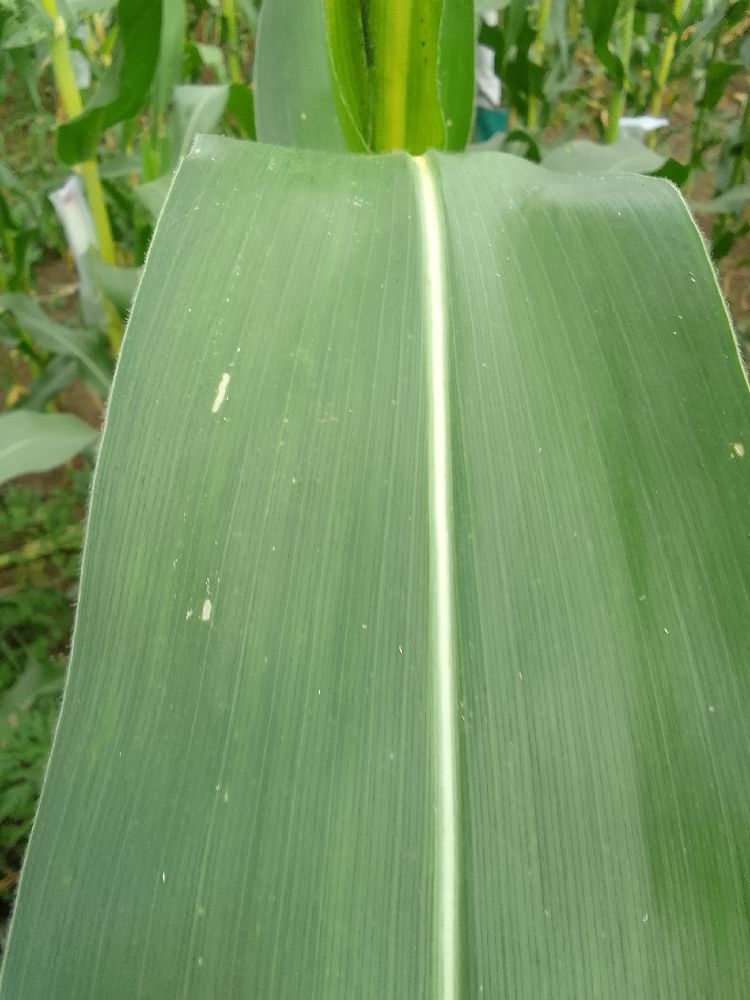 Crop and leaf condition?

maize, healthy
